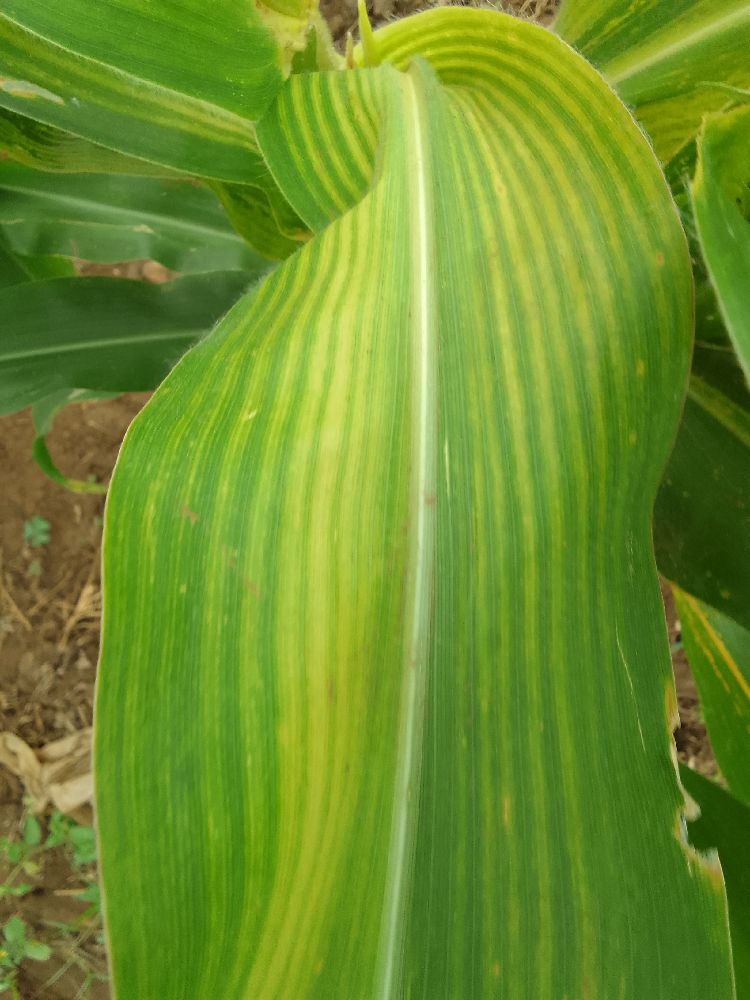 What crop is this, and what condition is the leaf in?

maize, maize lethal necrosis
